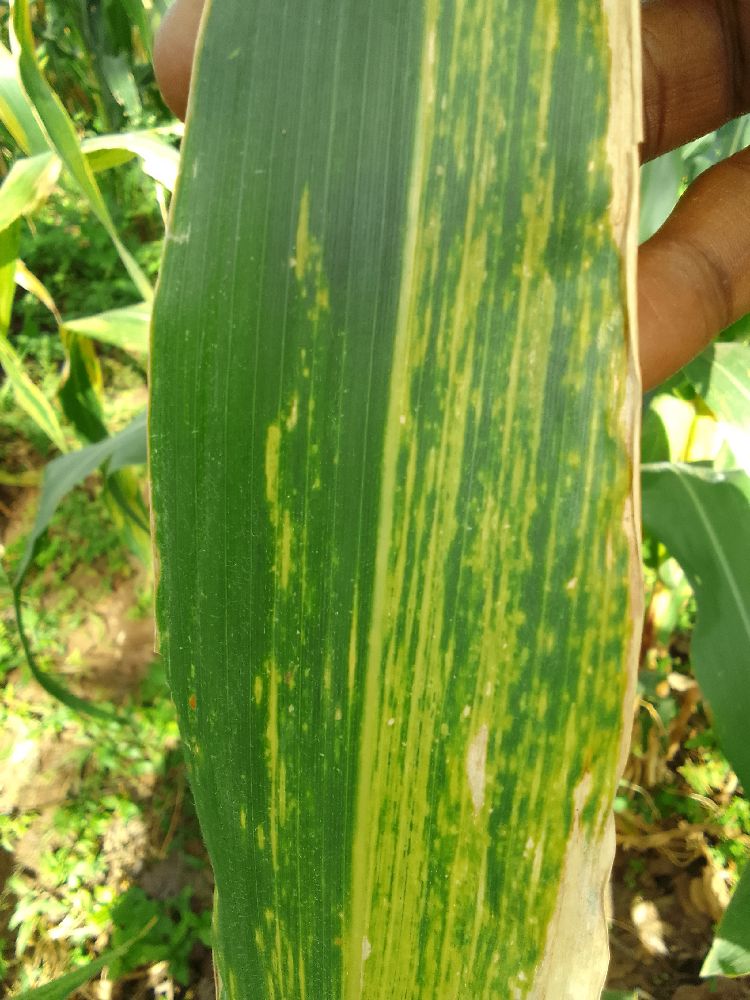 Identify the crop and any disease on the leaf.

maize, maize lethal necrosis
